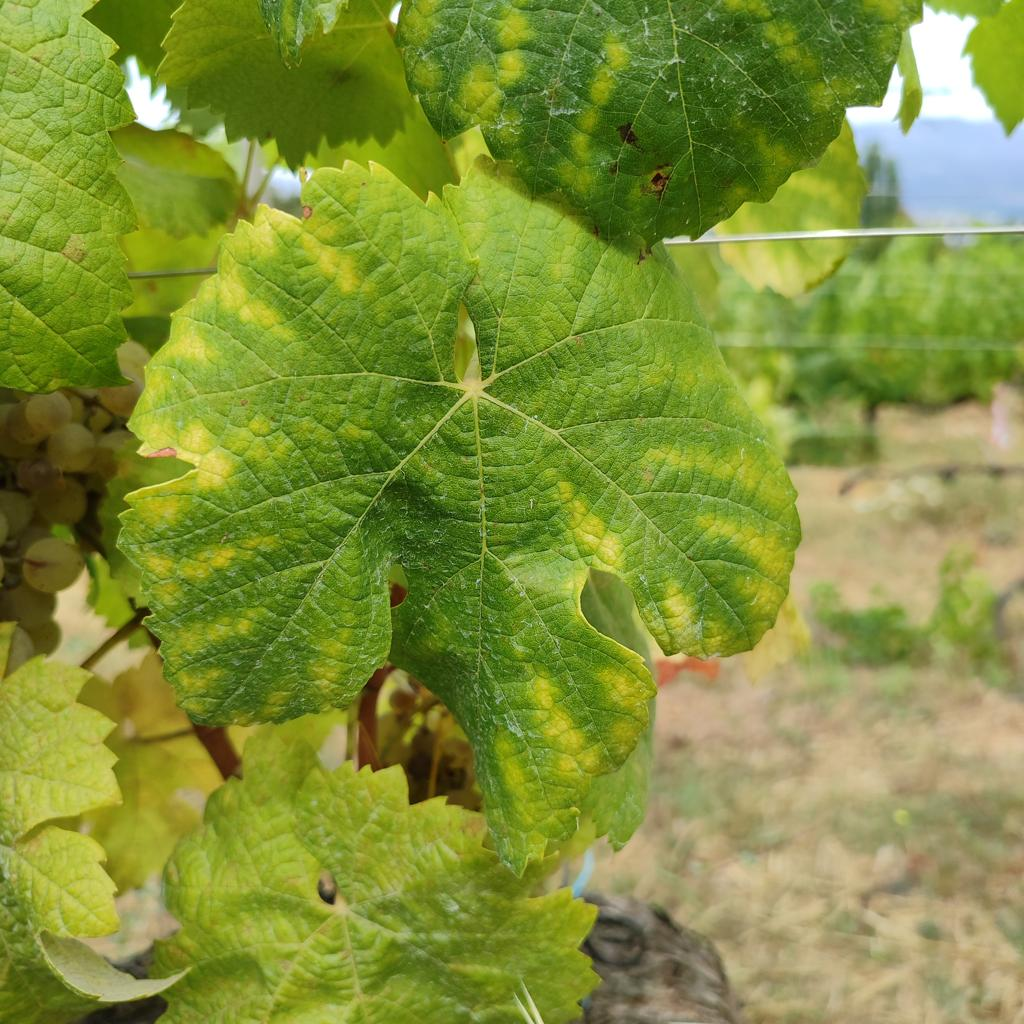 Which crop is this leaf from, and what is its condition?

grapevine, esca complex
